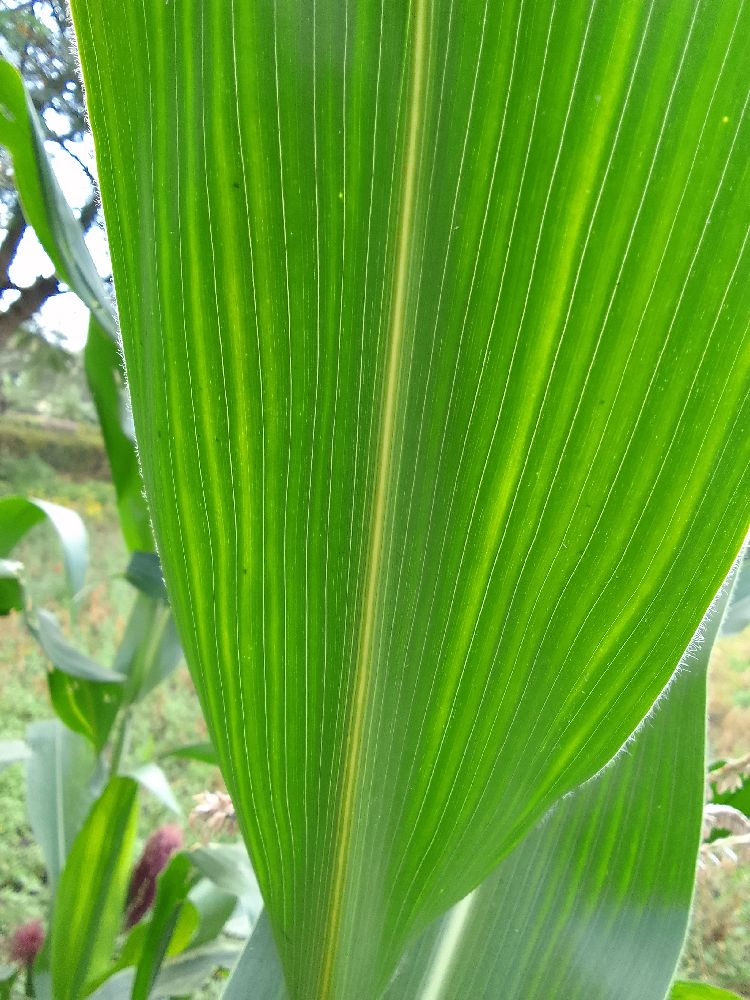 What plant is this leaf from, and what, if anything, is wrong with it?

maize, healthy
